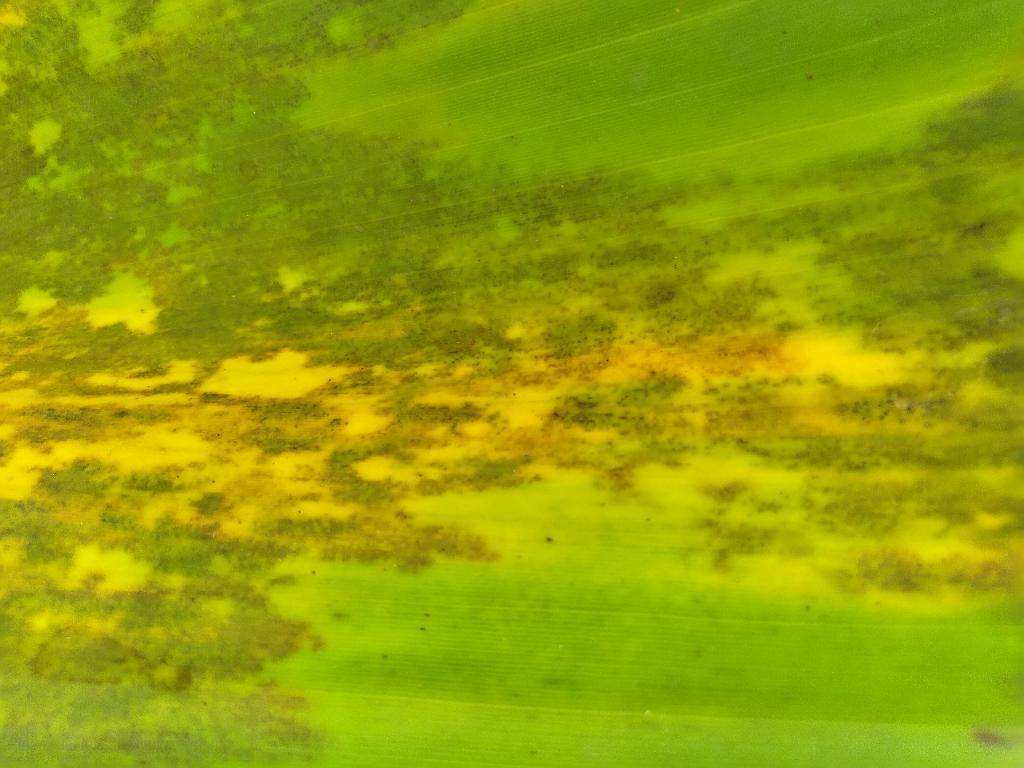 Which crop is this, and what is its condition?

banana, black sigatoka
